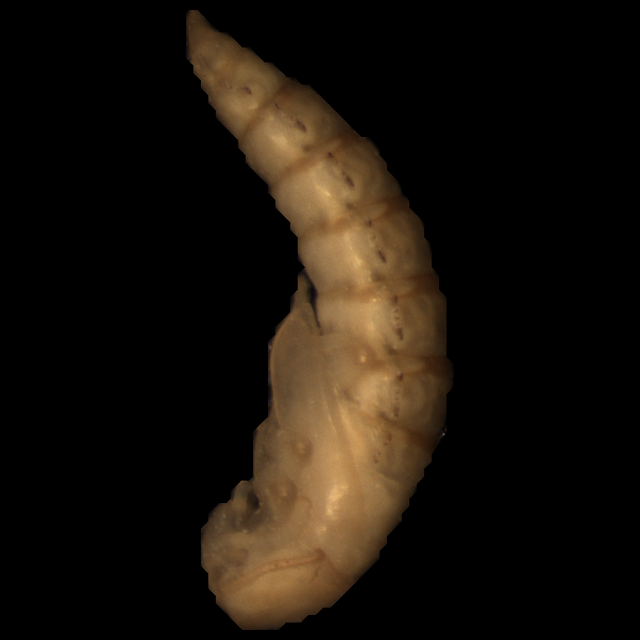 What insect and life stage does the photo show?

mealworm pupa
